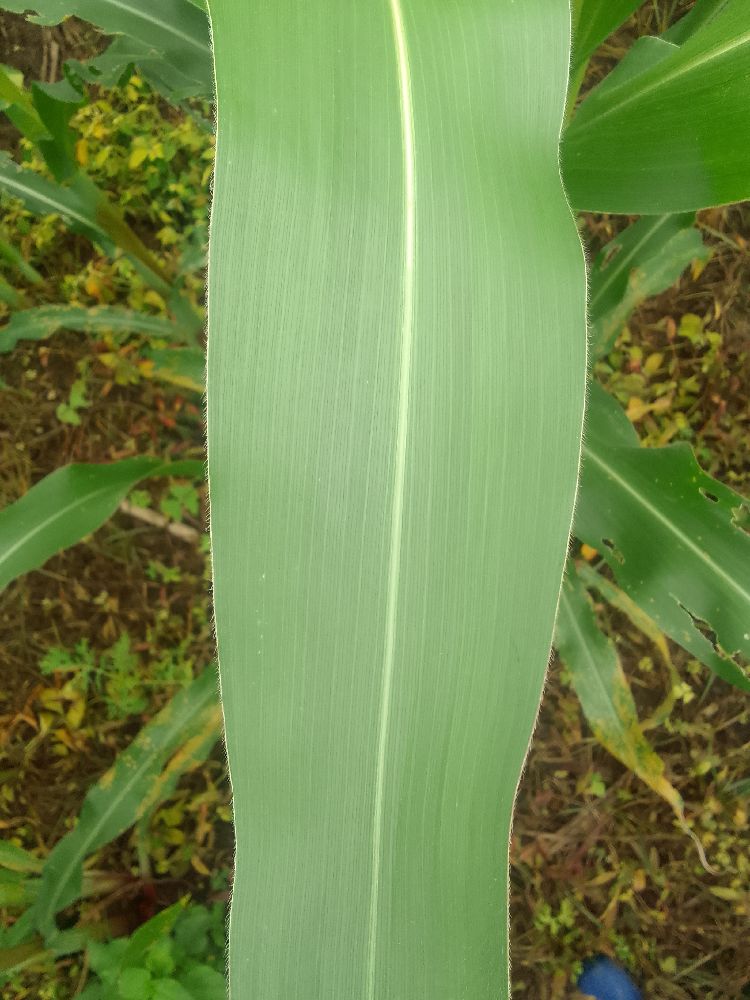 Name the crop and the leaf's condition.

maize, healthy
